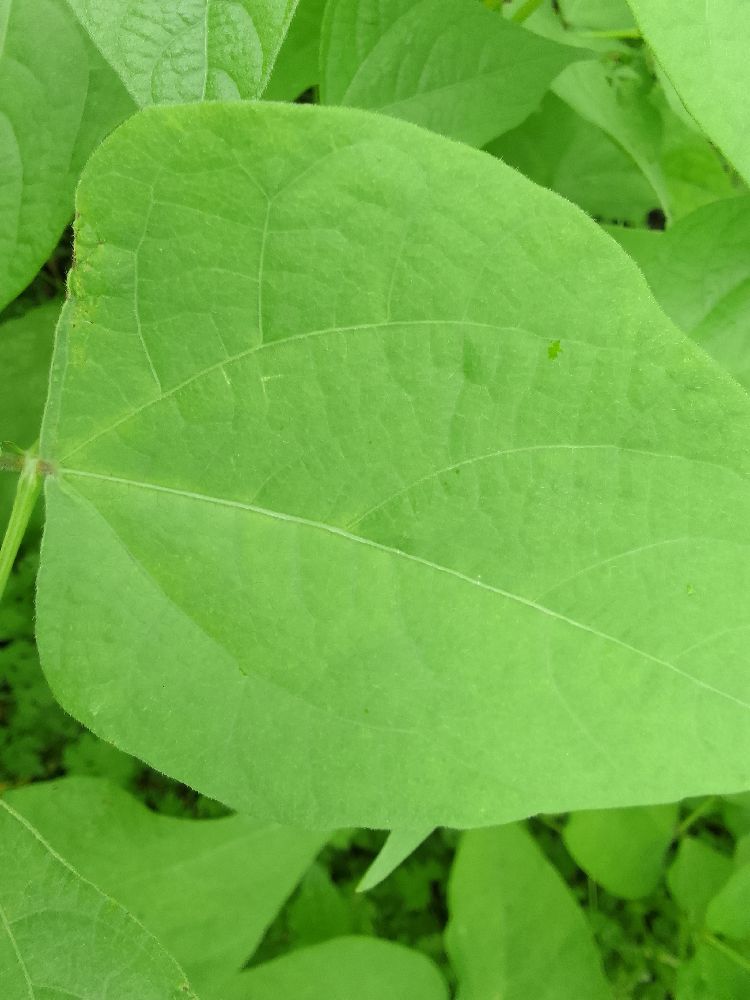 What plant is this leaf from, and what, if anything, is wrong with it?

common bean, healthy
